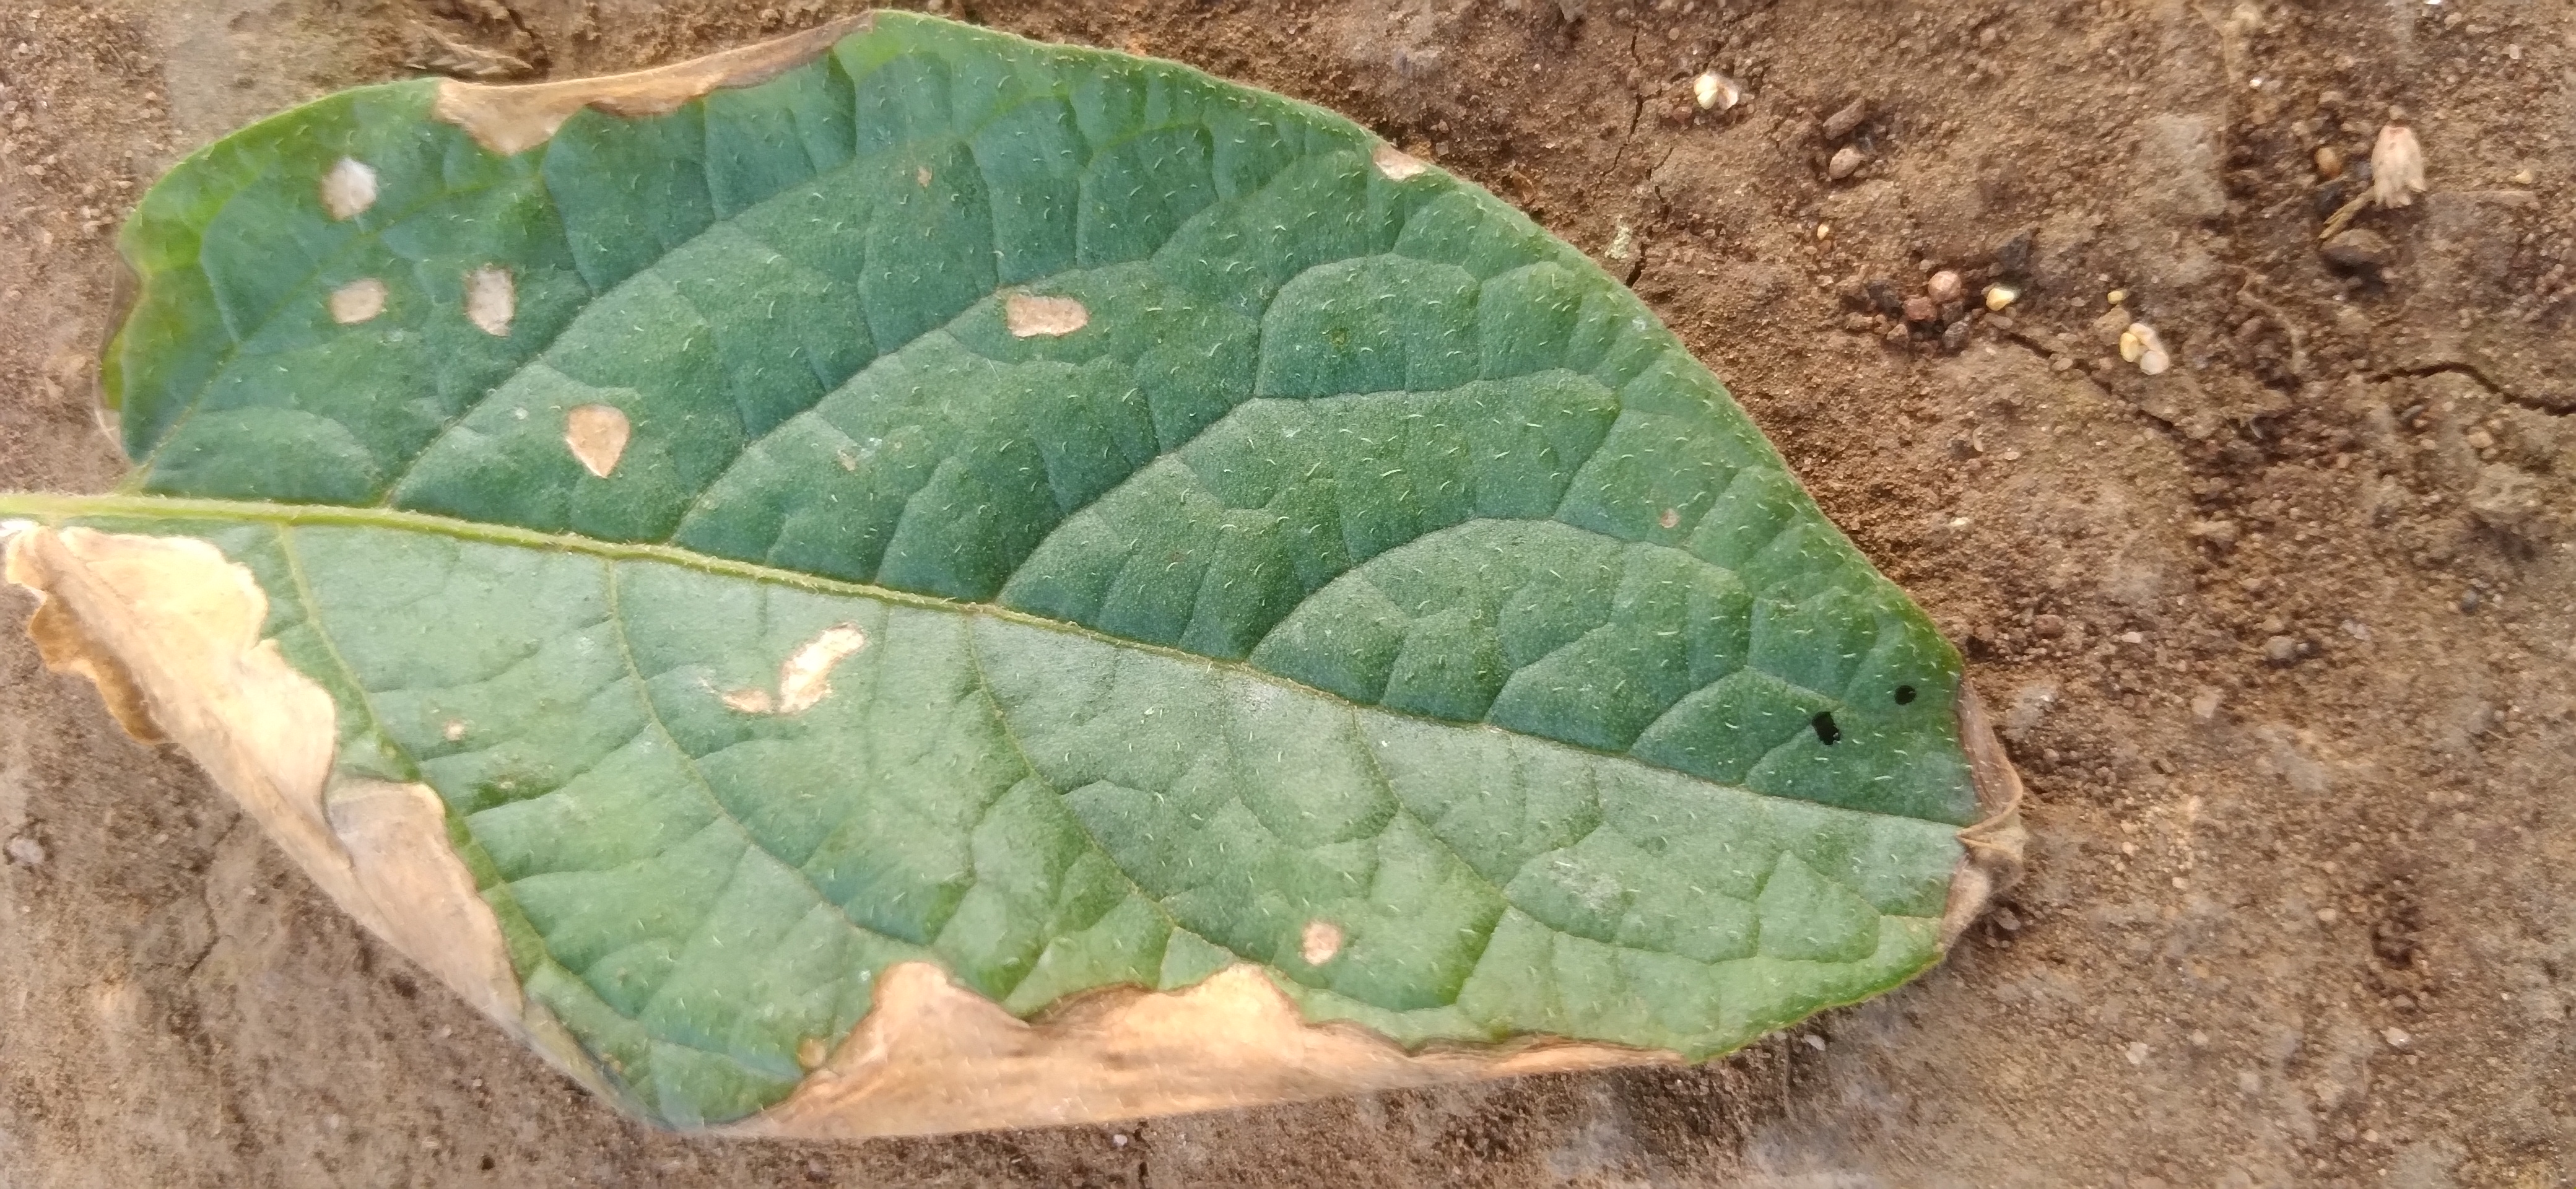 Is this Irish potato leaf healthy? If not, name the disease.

early blight
